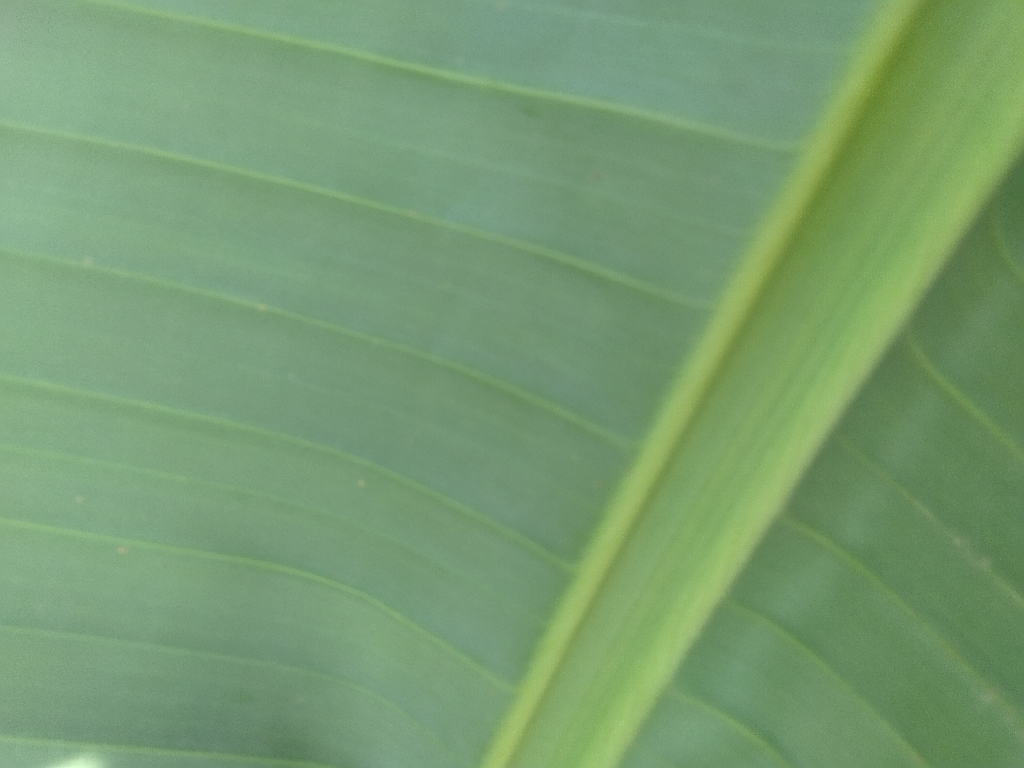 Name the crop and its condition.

banana, healthy
